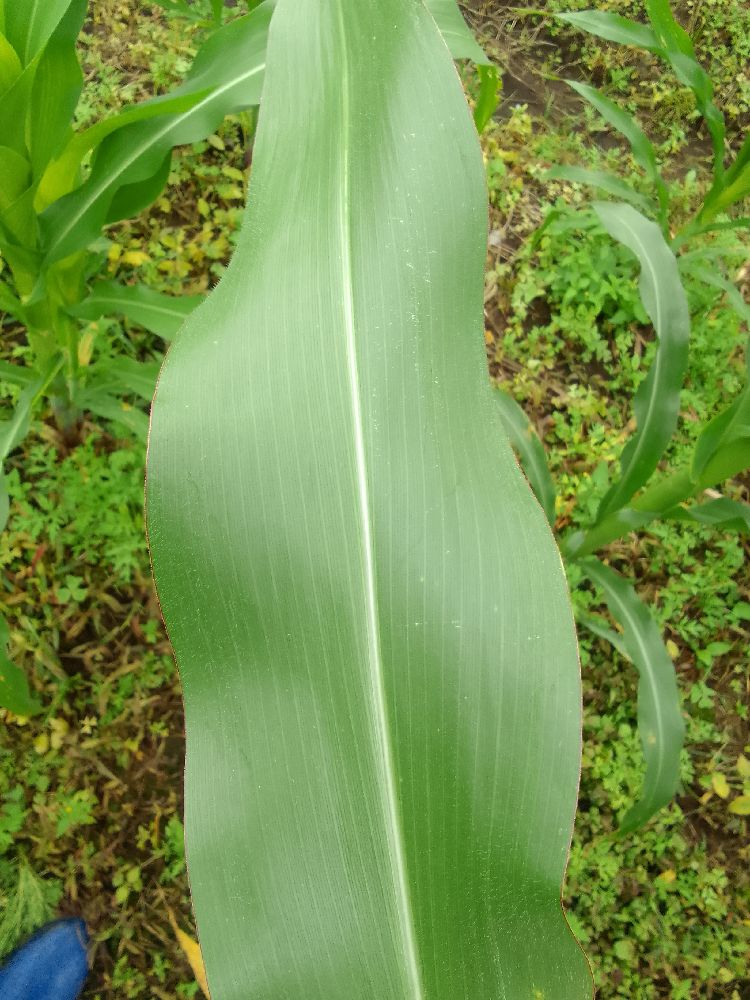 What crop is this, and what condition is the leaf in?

maize, healthy
